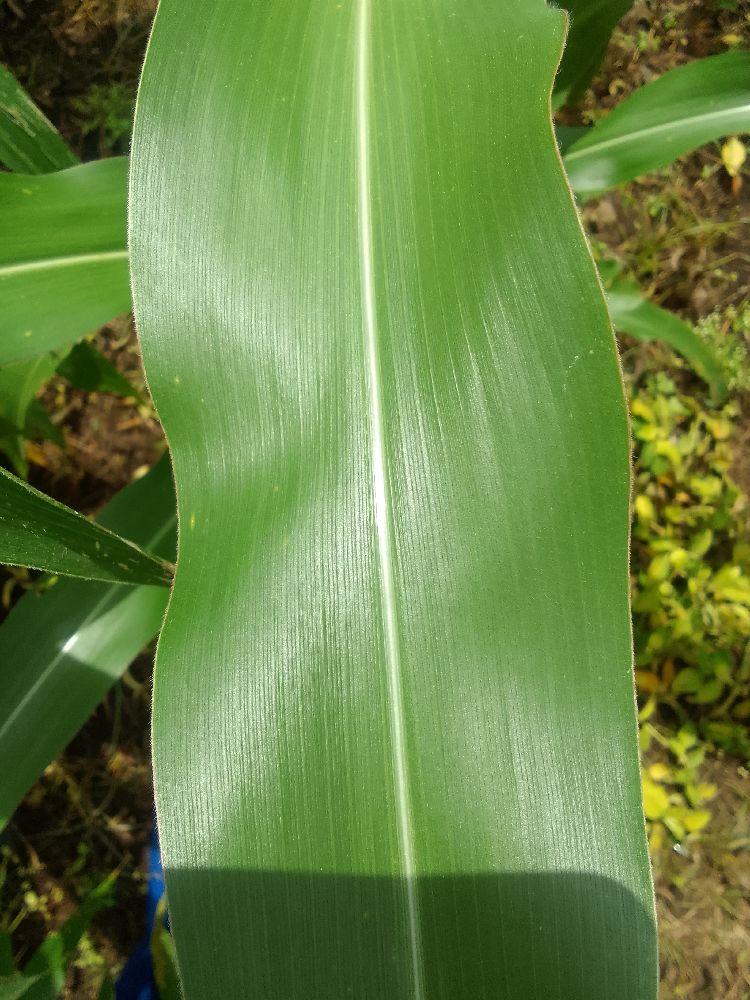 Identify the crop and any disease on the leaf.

maize, healthy
